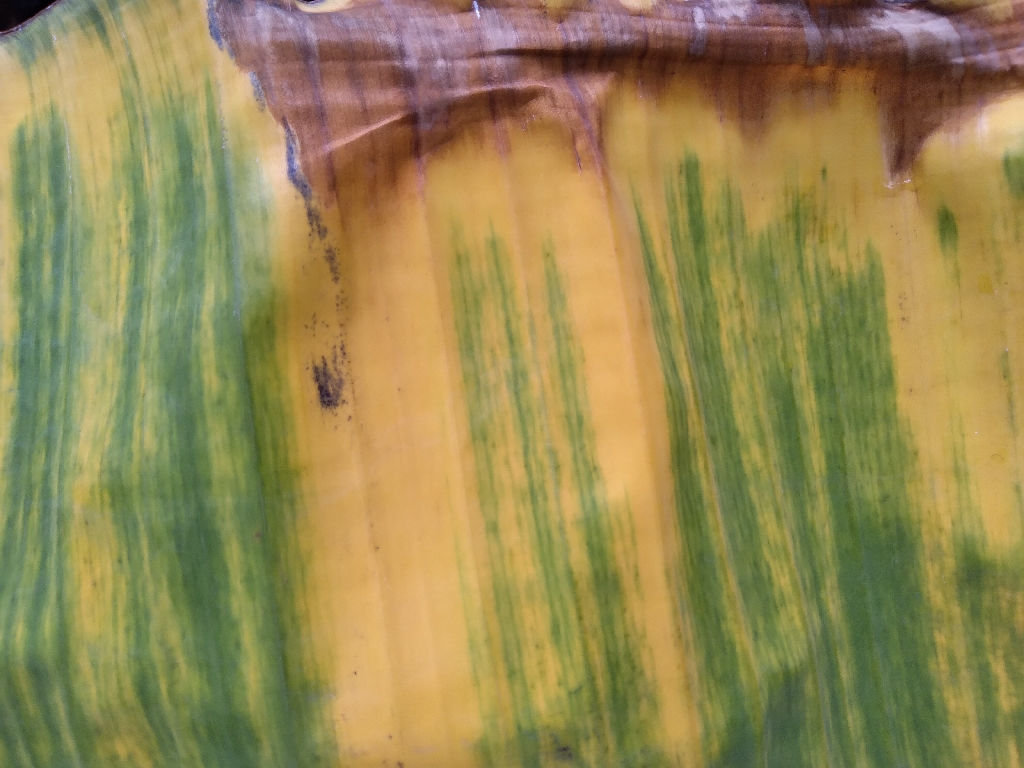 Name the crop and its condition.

banana, fusarium wilt race 1
